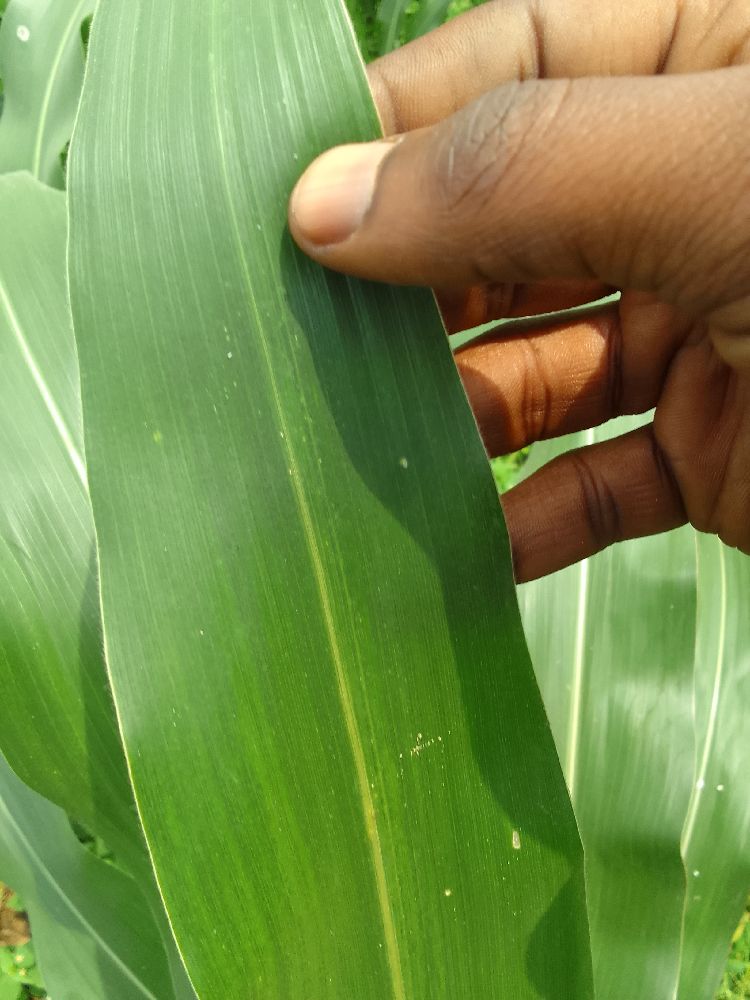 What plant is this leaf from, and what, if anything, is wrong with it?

maize, healthy
